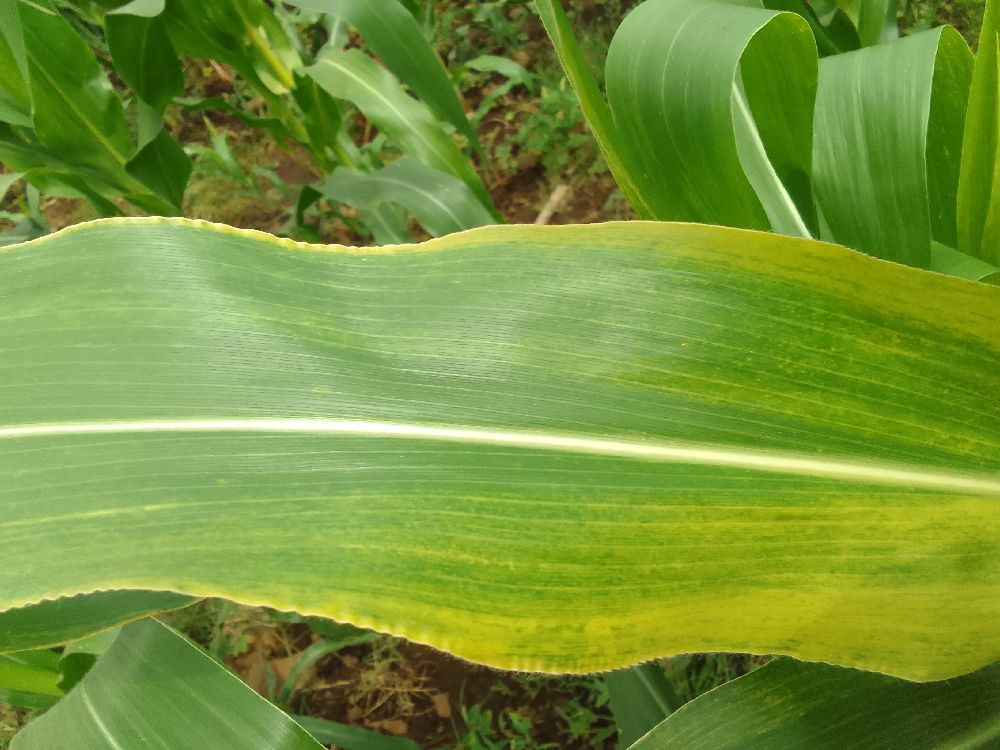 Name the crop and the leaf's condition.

maize, maize lethal necrosis
